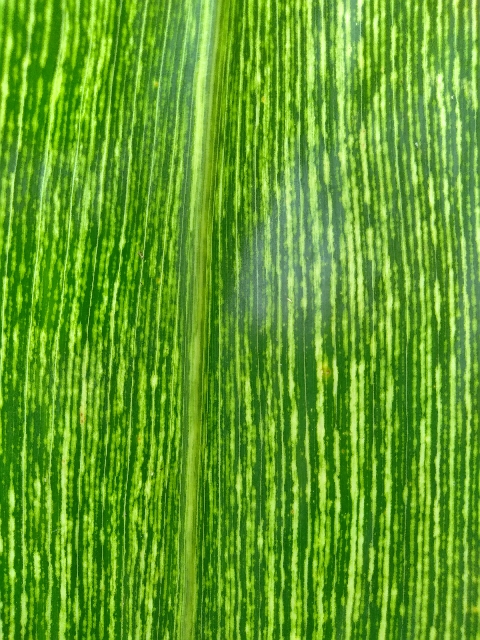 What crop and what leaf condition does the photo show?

maize, maize streak virus
